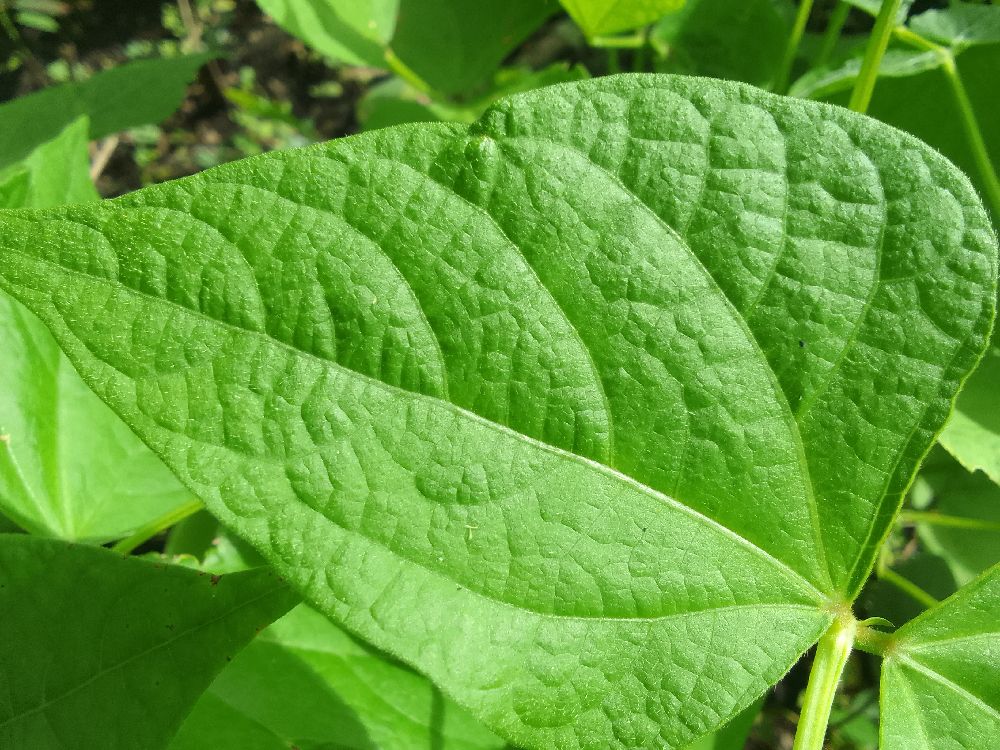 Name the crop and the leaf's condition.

common bean, healthy
